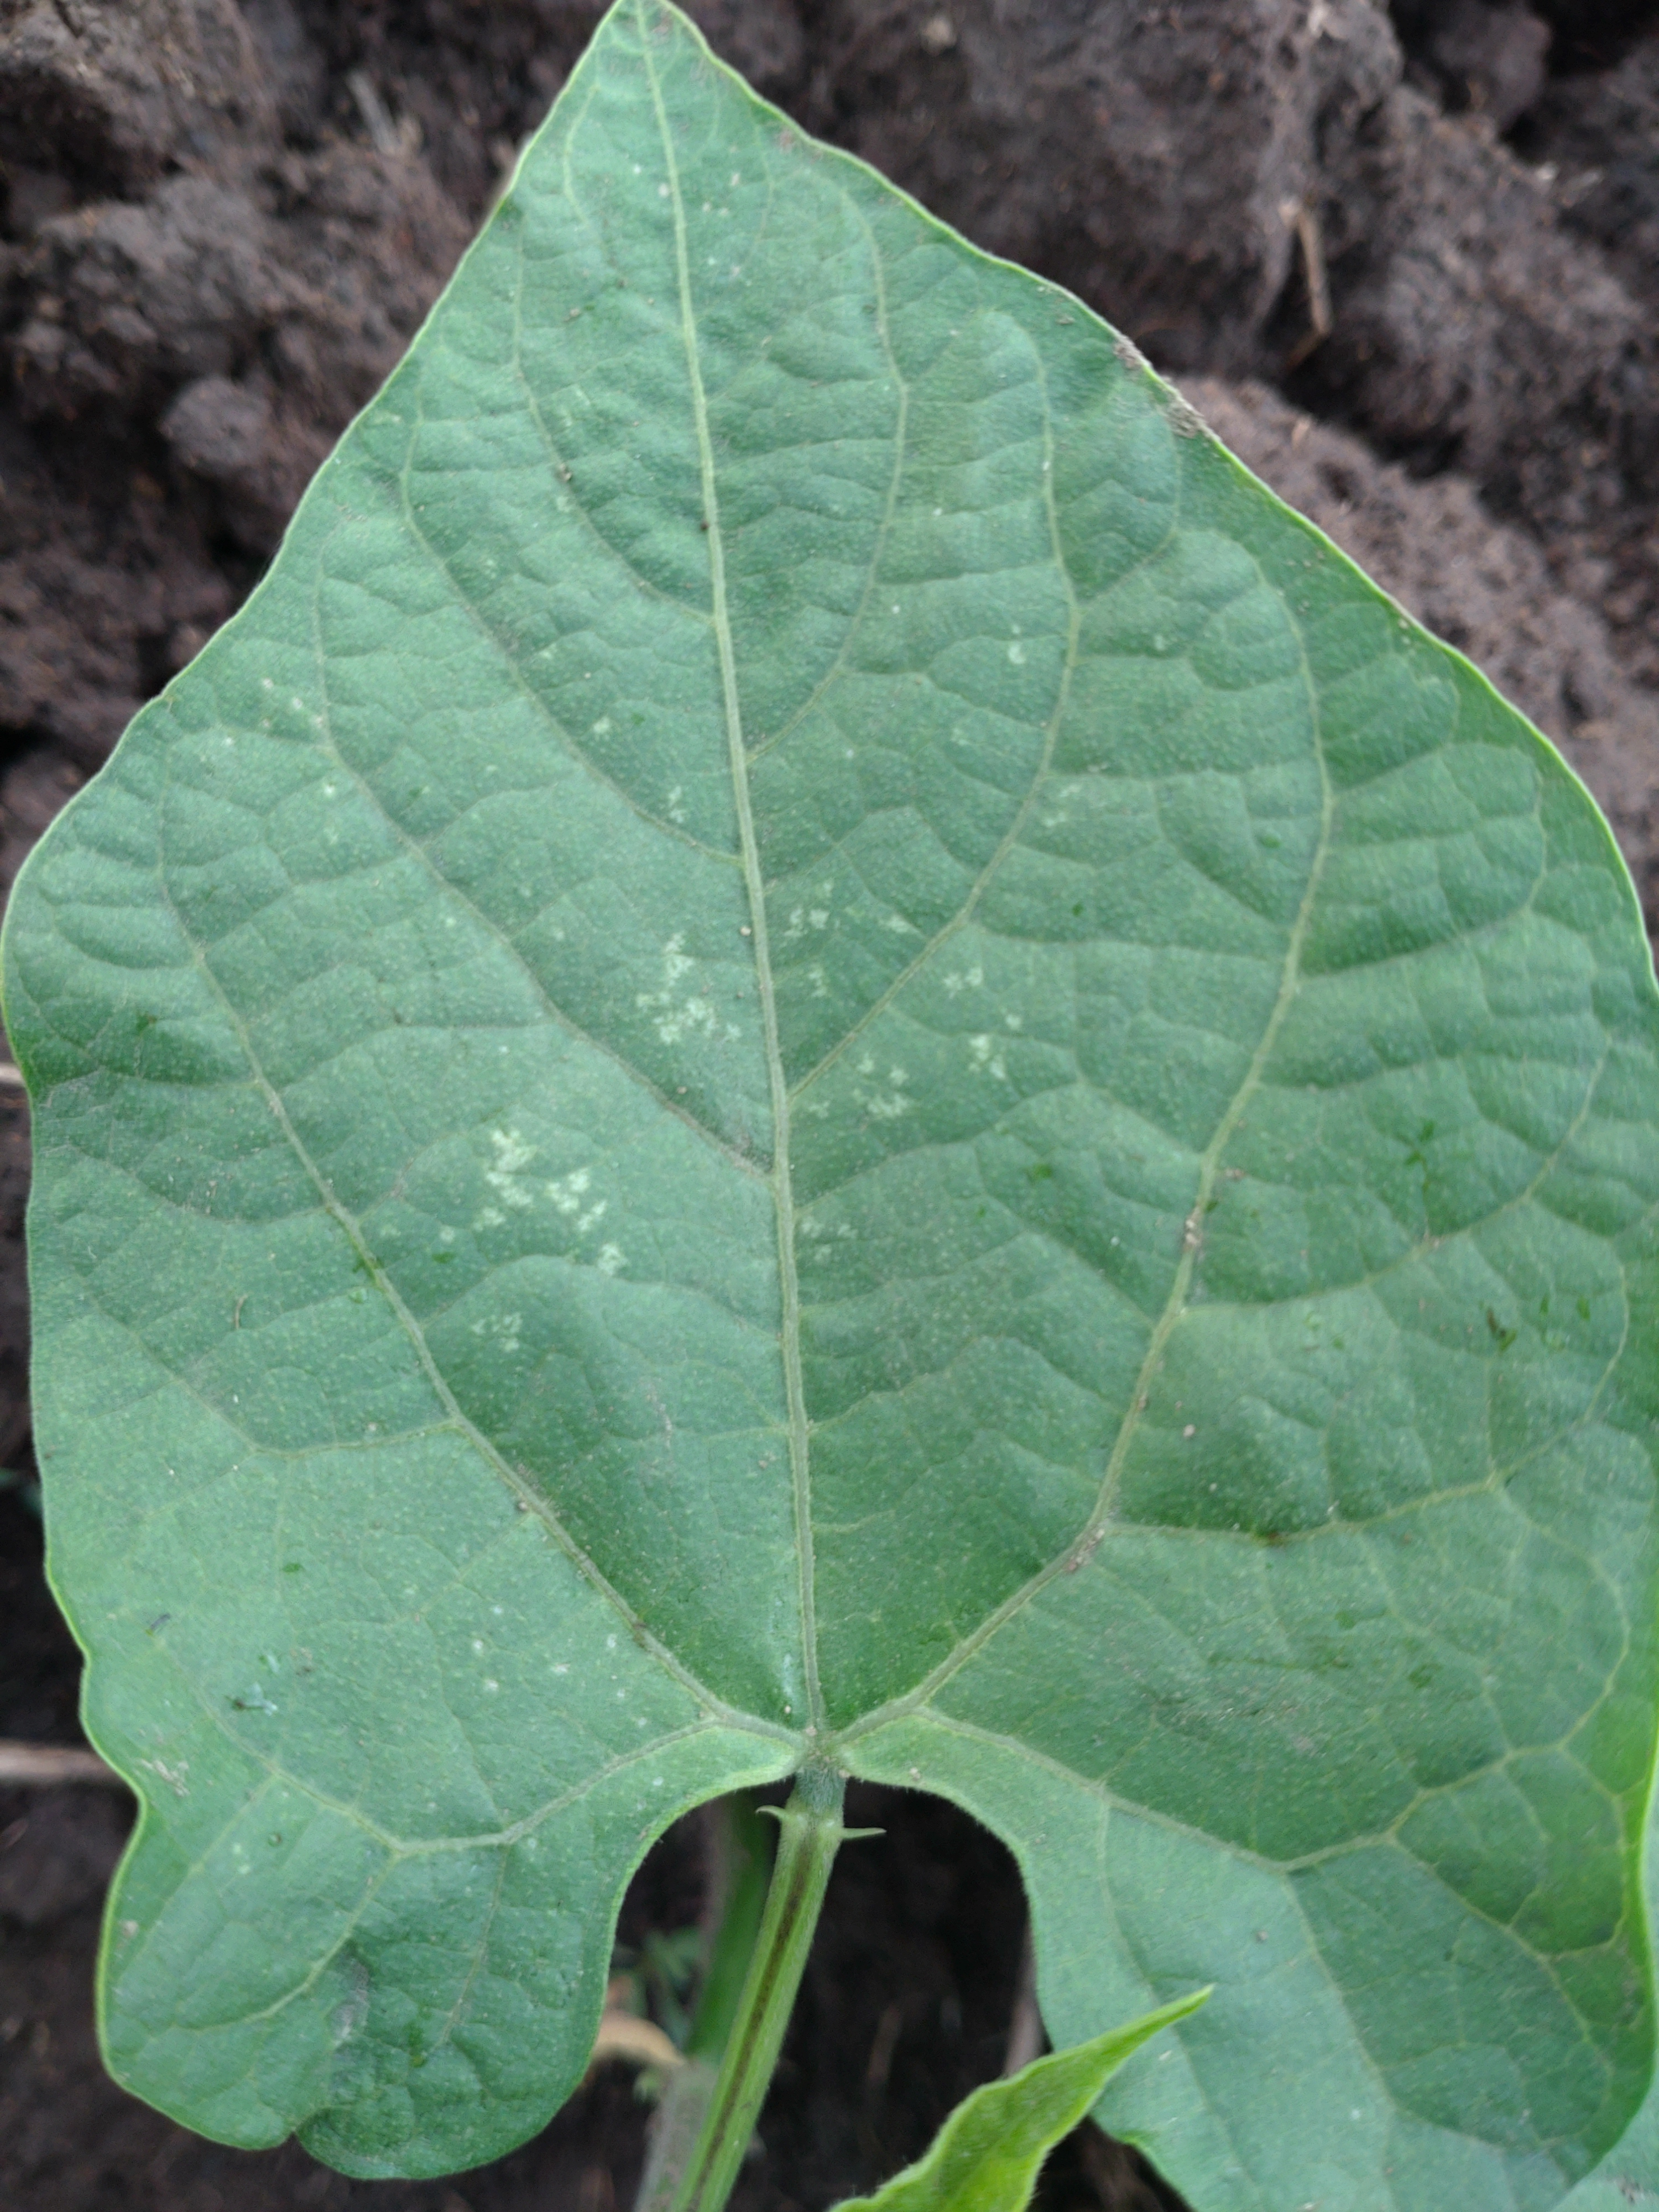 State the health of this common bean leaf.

healthy
